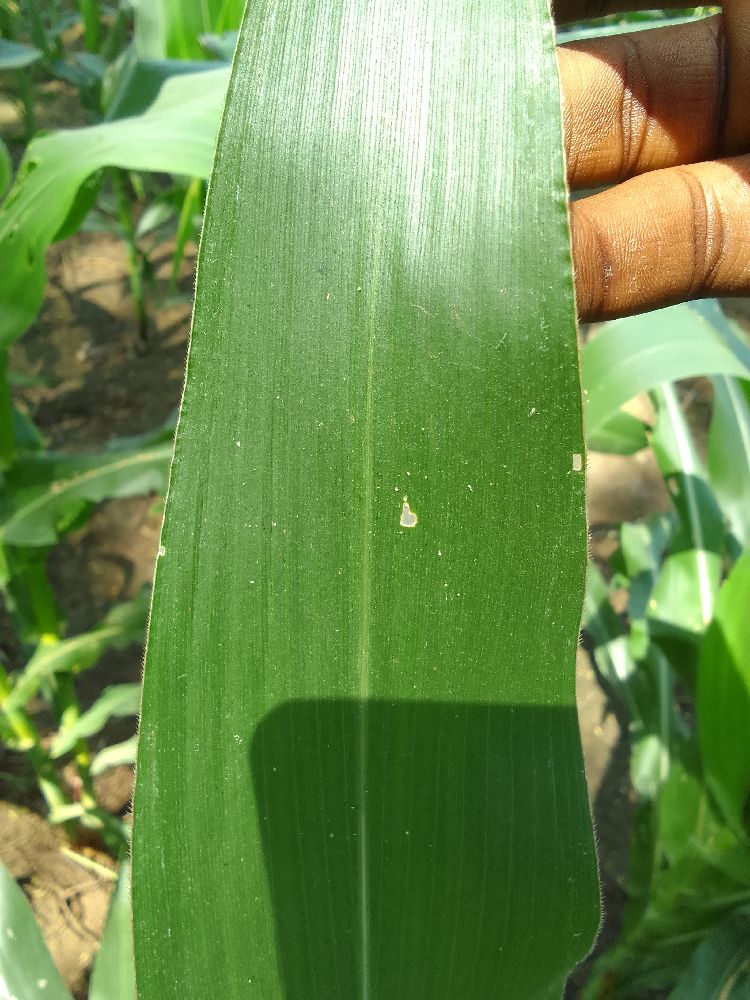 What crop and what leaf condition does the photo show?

maize, healthy
